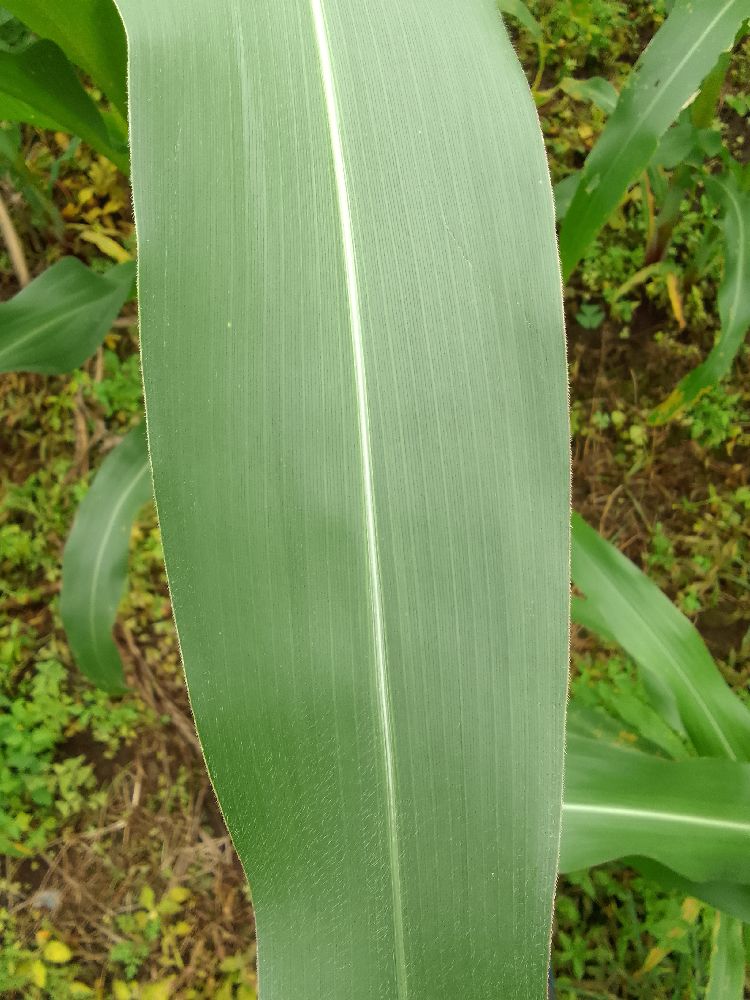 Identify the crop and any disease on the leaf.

maize, healthy
